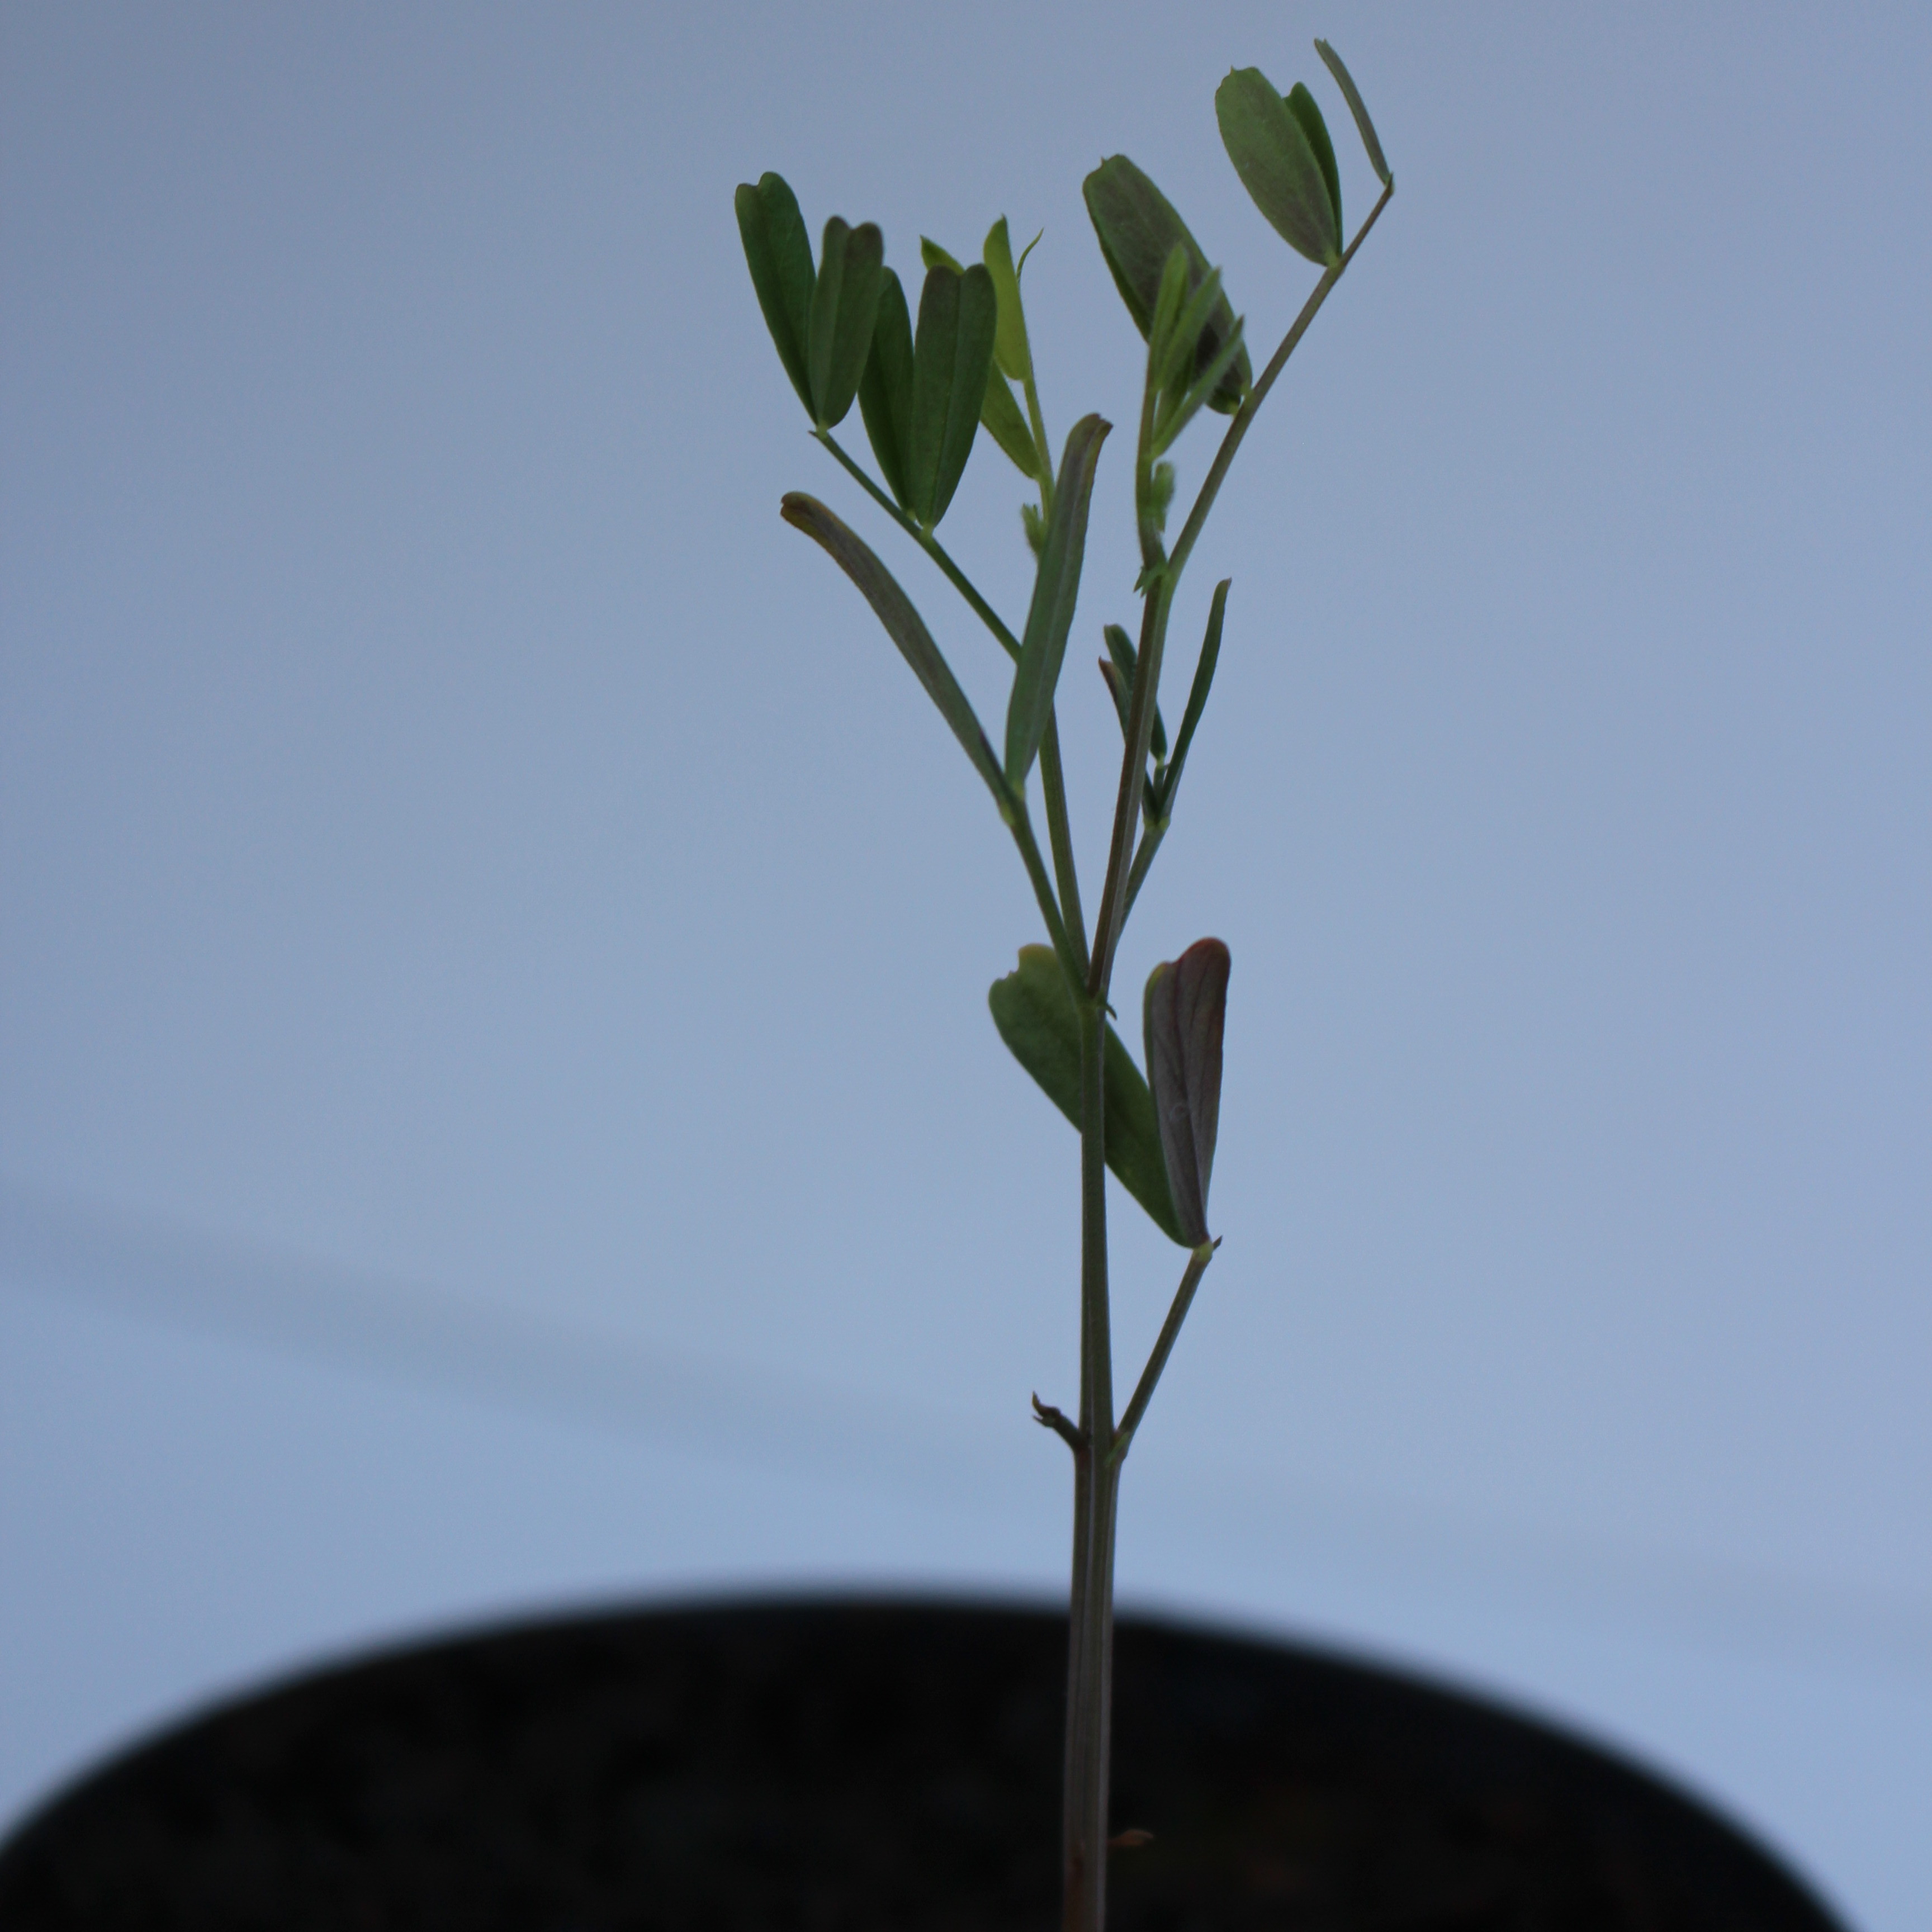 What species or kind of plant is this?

Vicia sativa
